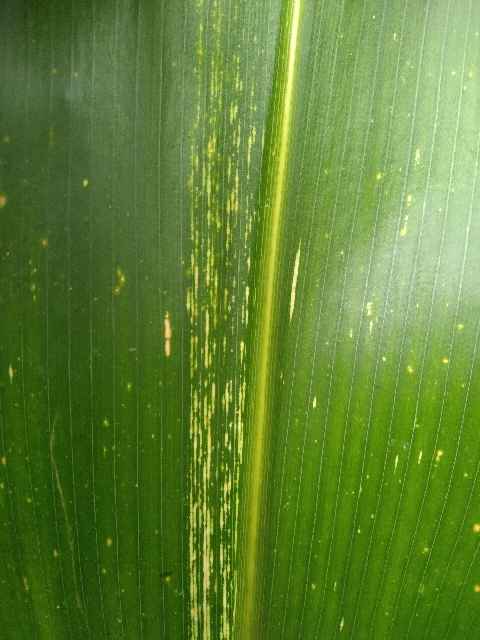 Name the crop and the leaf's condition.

maize, maize streak virus
